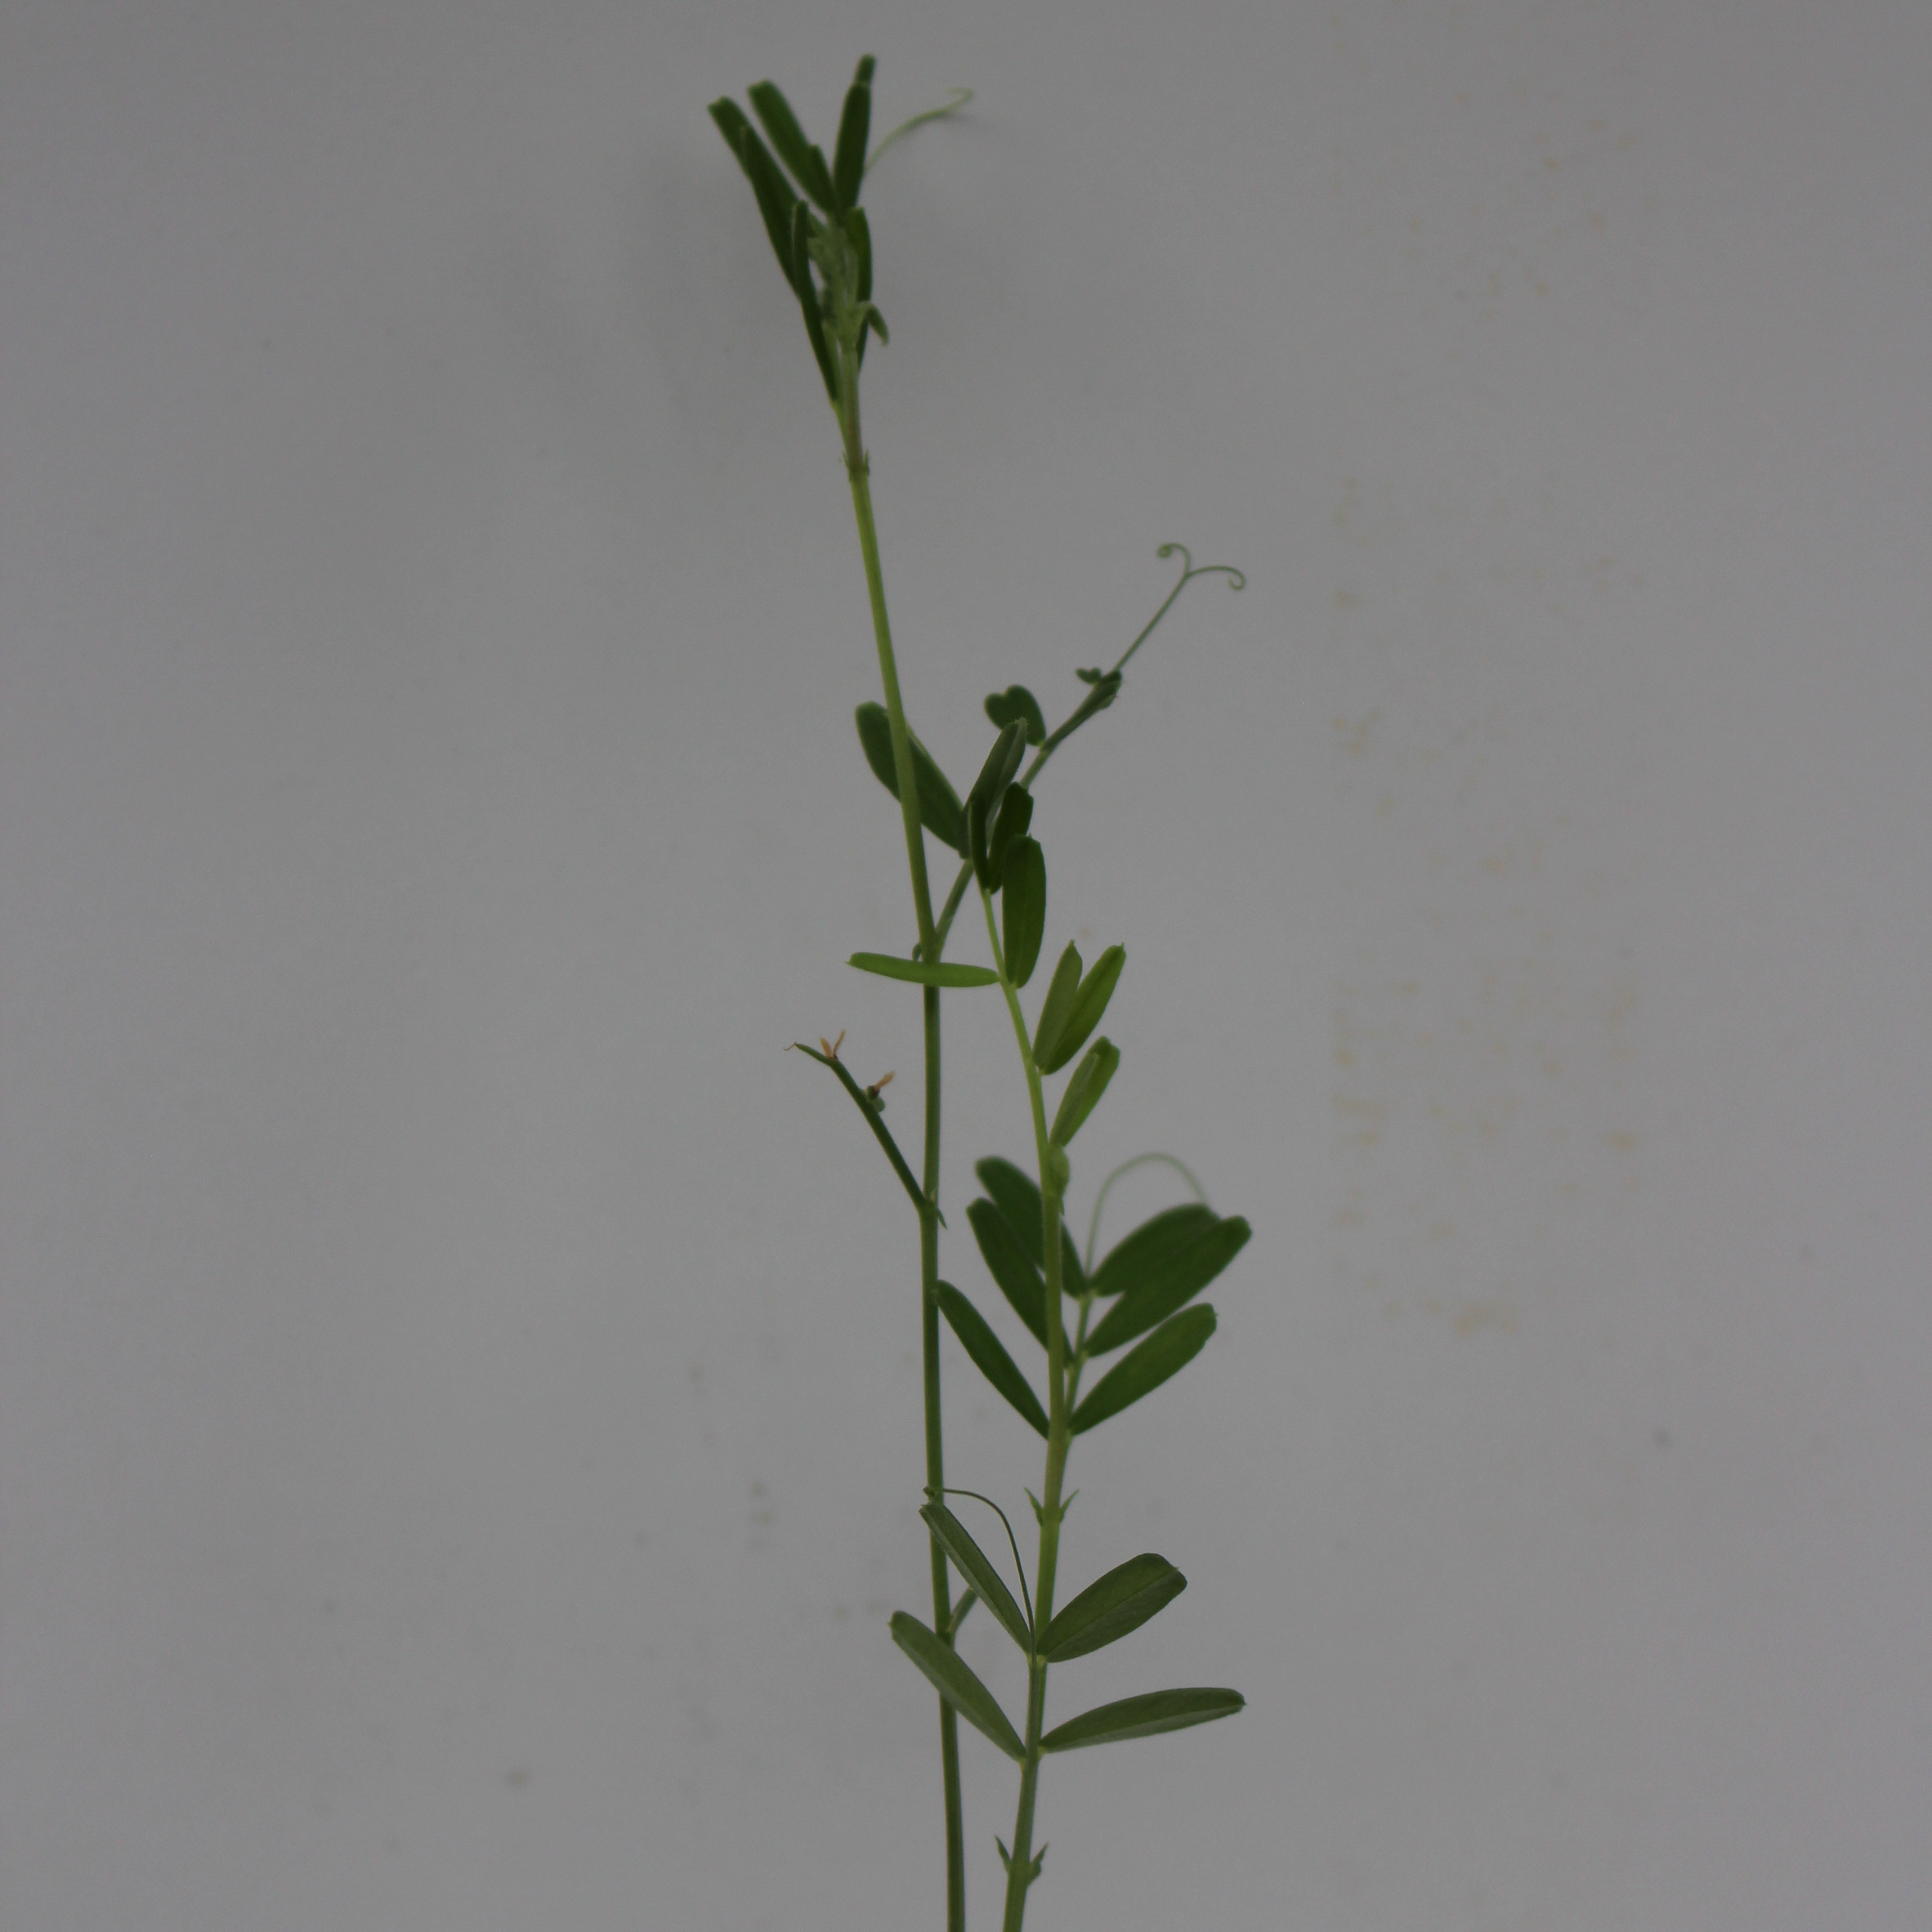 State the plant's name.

Vicia sativa
